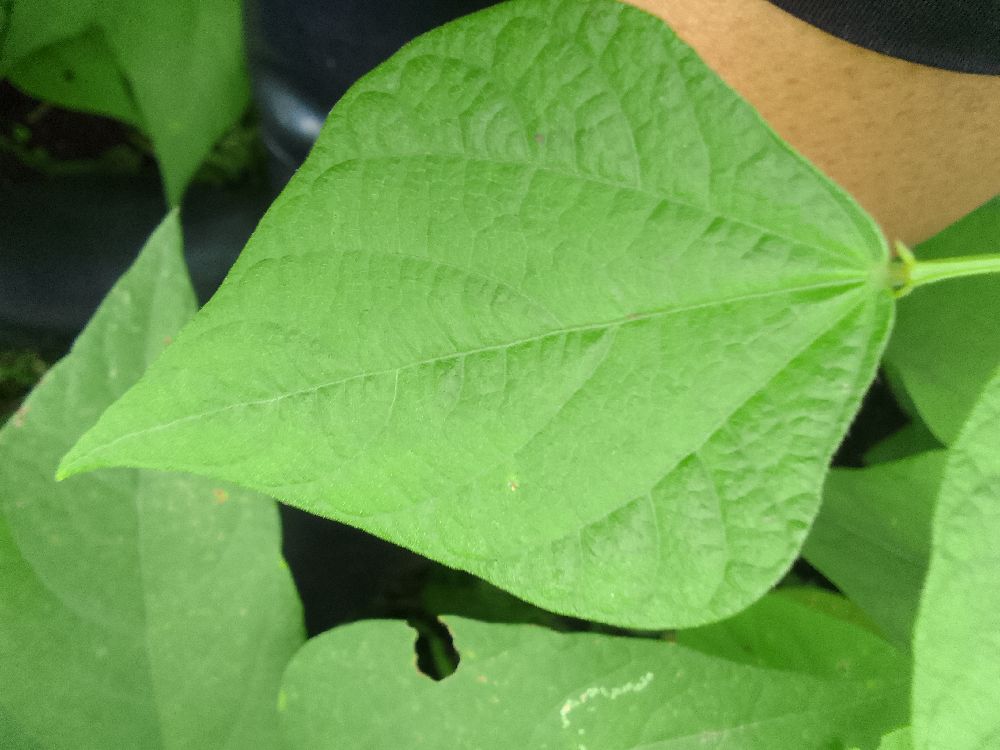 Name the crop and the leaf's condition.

common bean, healthy
